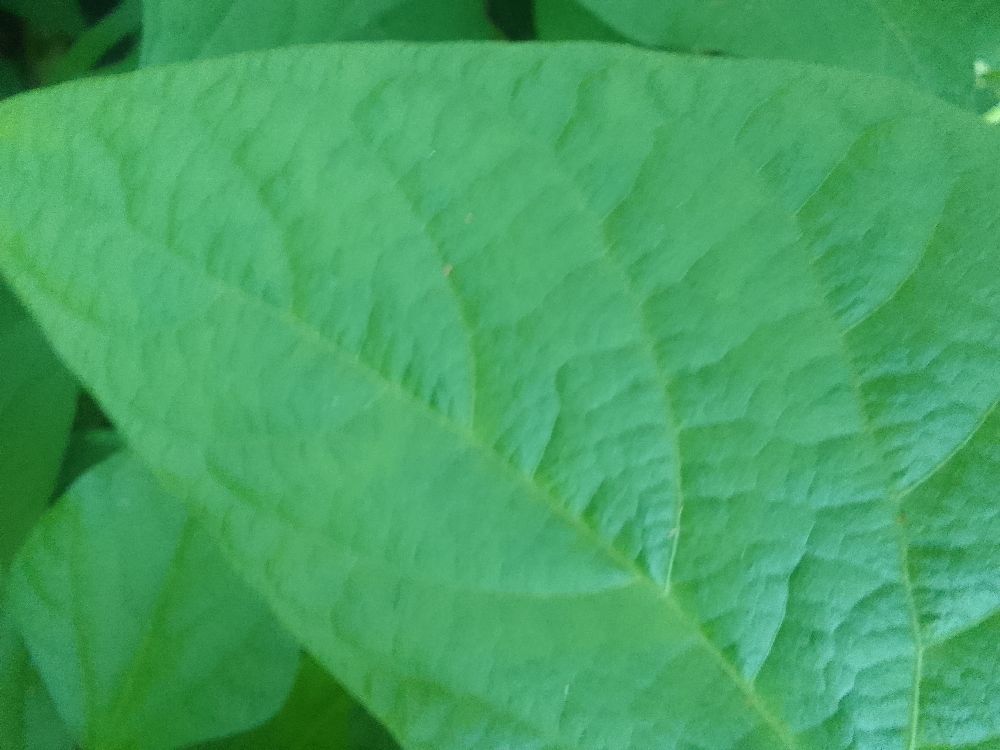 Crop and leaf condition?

common bean, healthy
